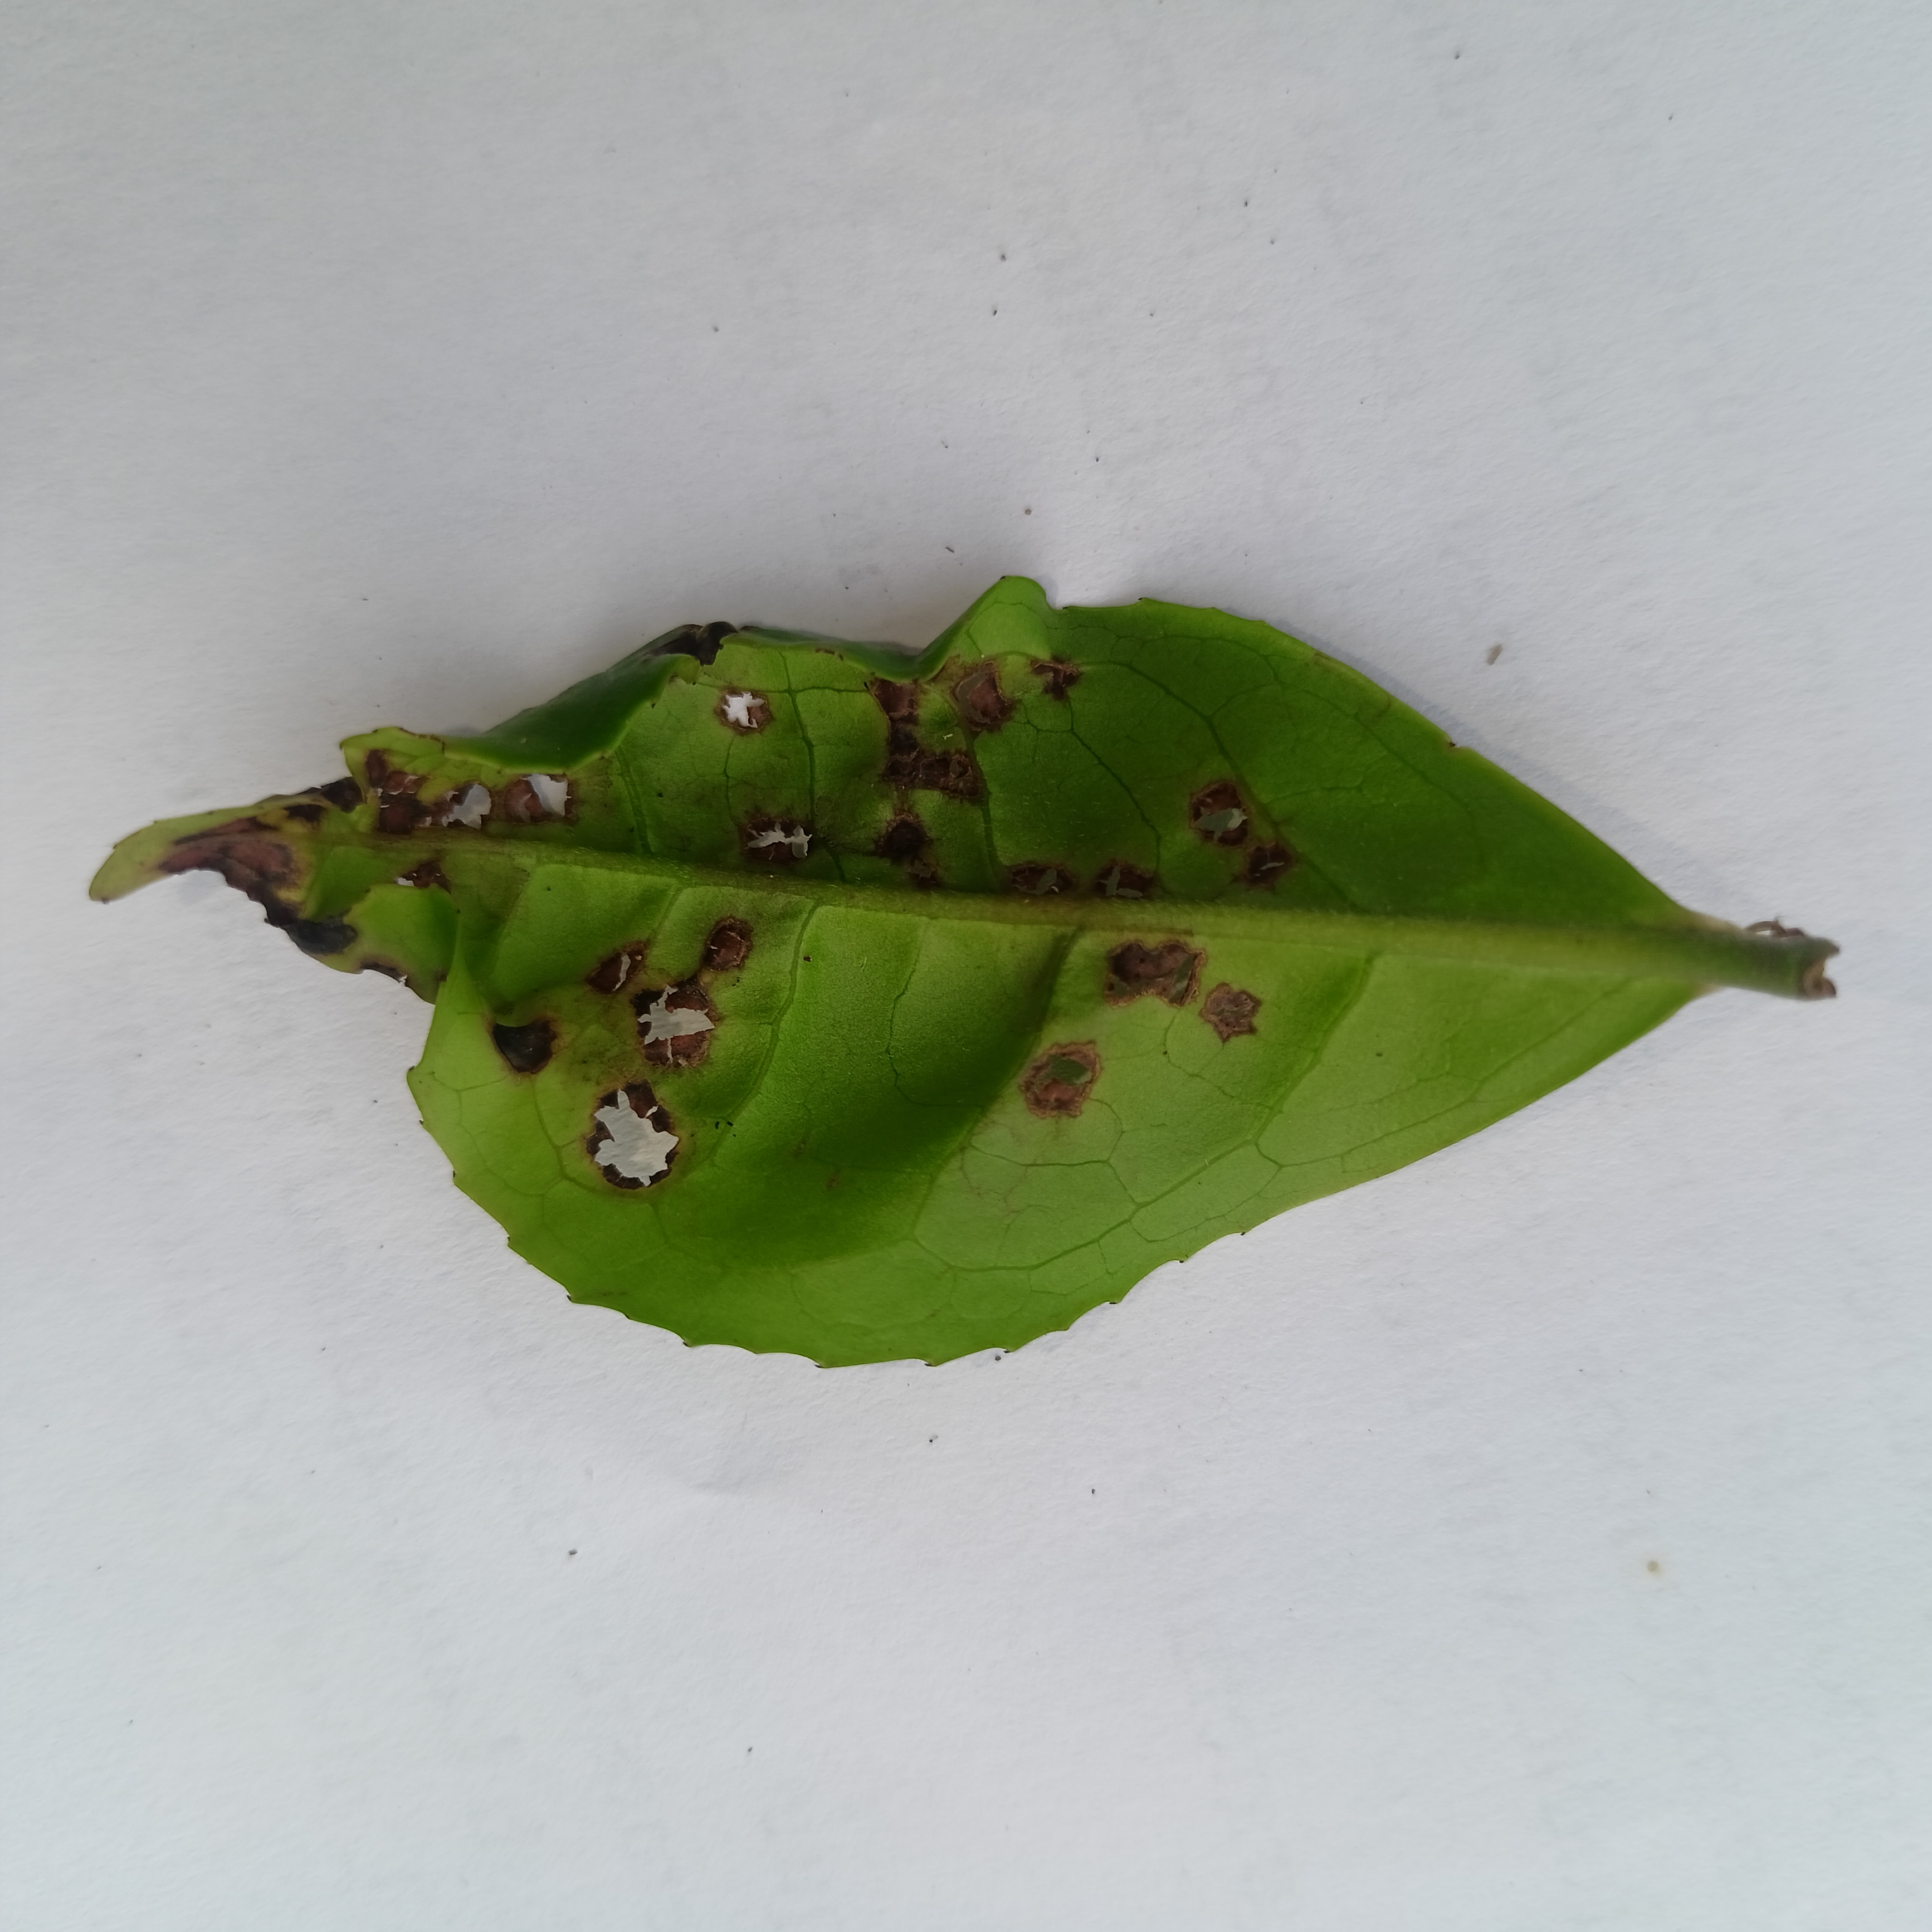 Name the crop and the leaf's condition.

tea, helopeltis
